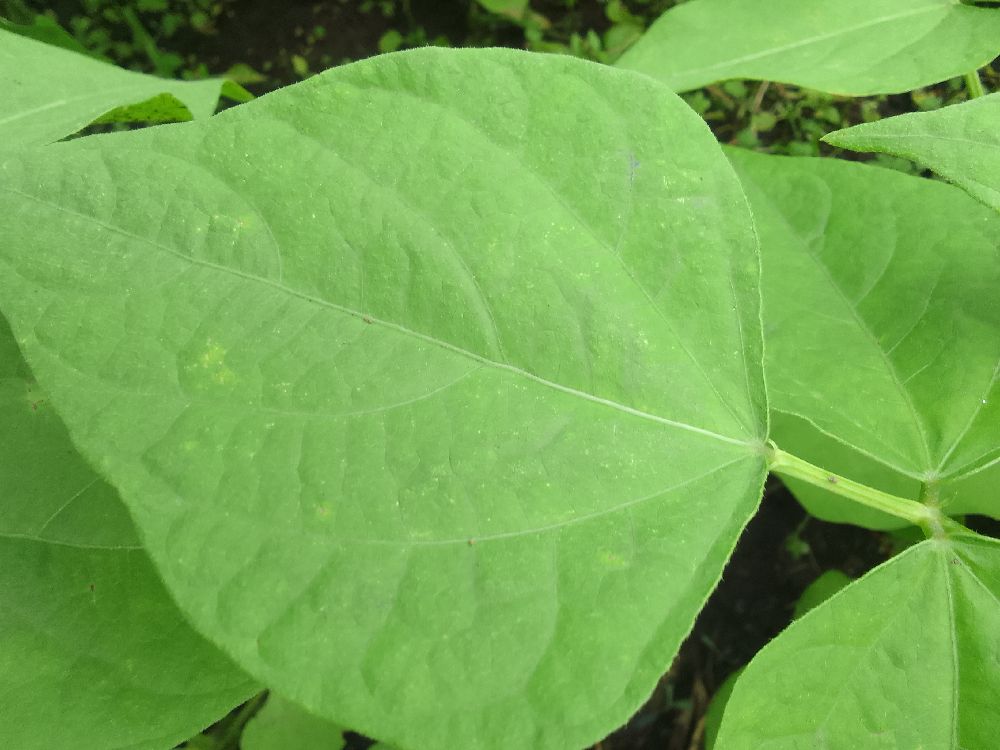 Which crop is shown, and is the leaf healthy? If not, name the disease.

common bean, healthy
